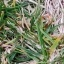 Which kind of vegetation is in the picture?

grass
